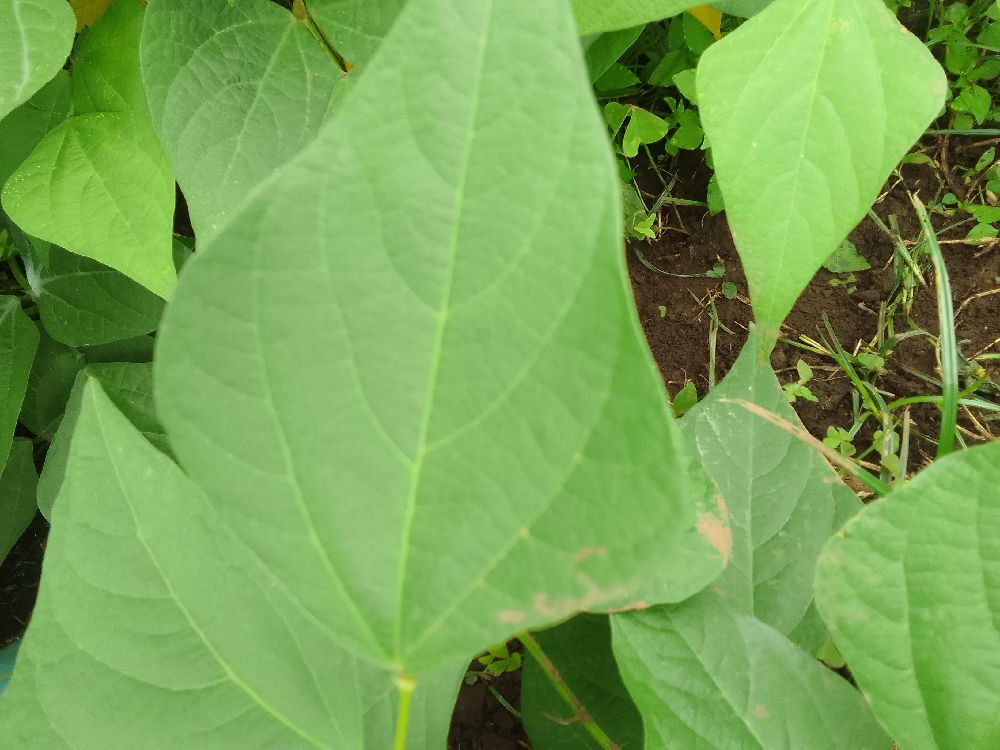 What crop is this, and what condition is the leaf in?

common bean, healthy
